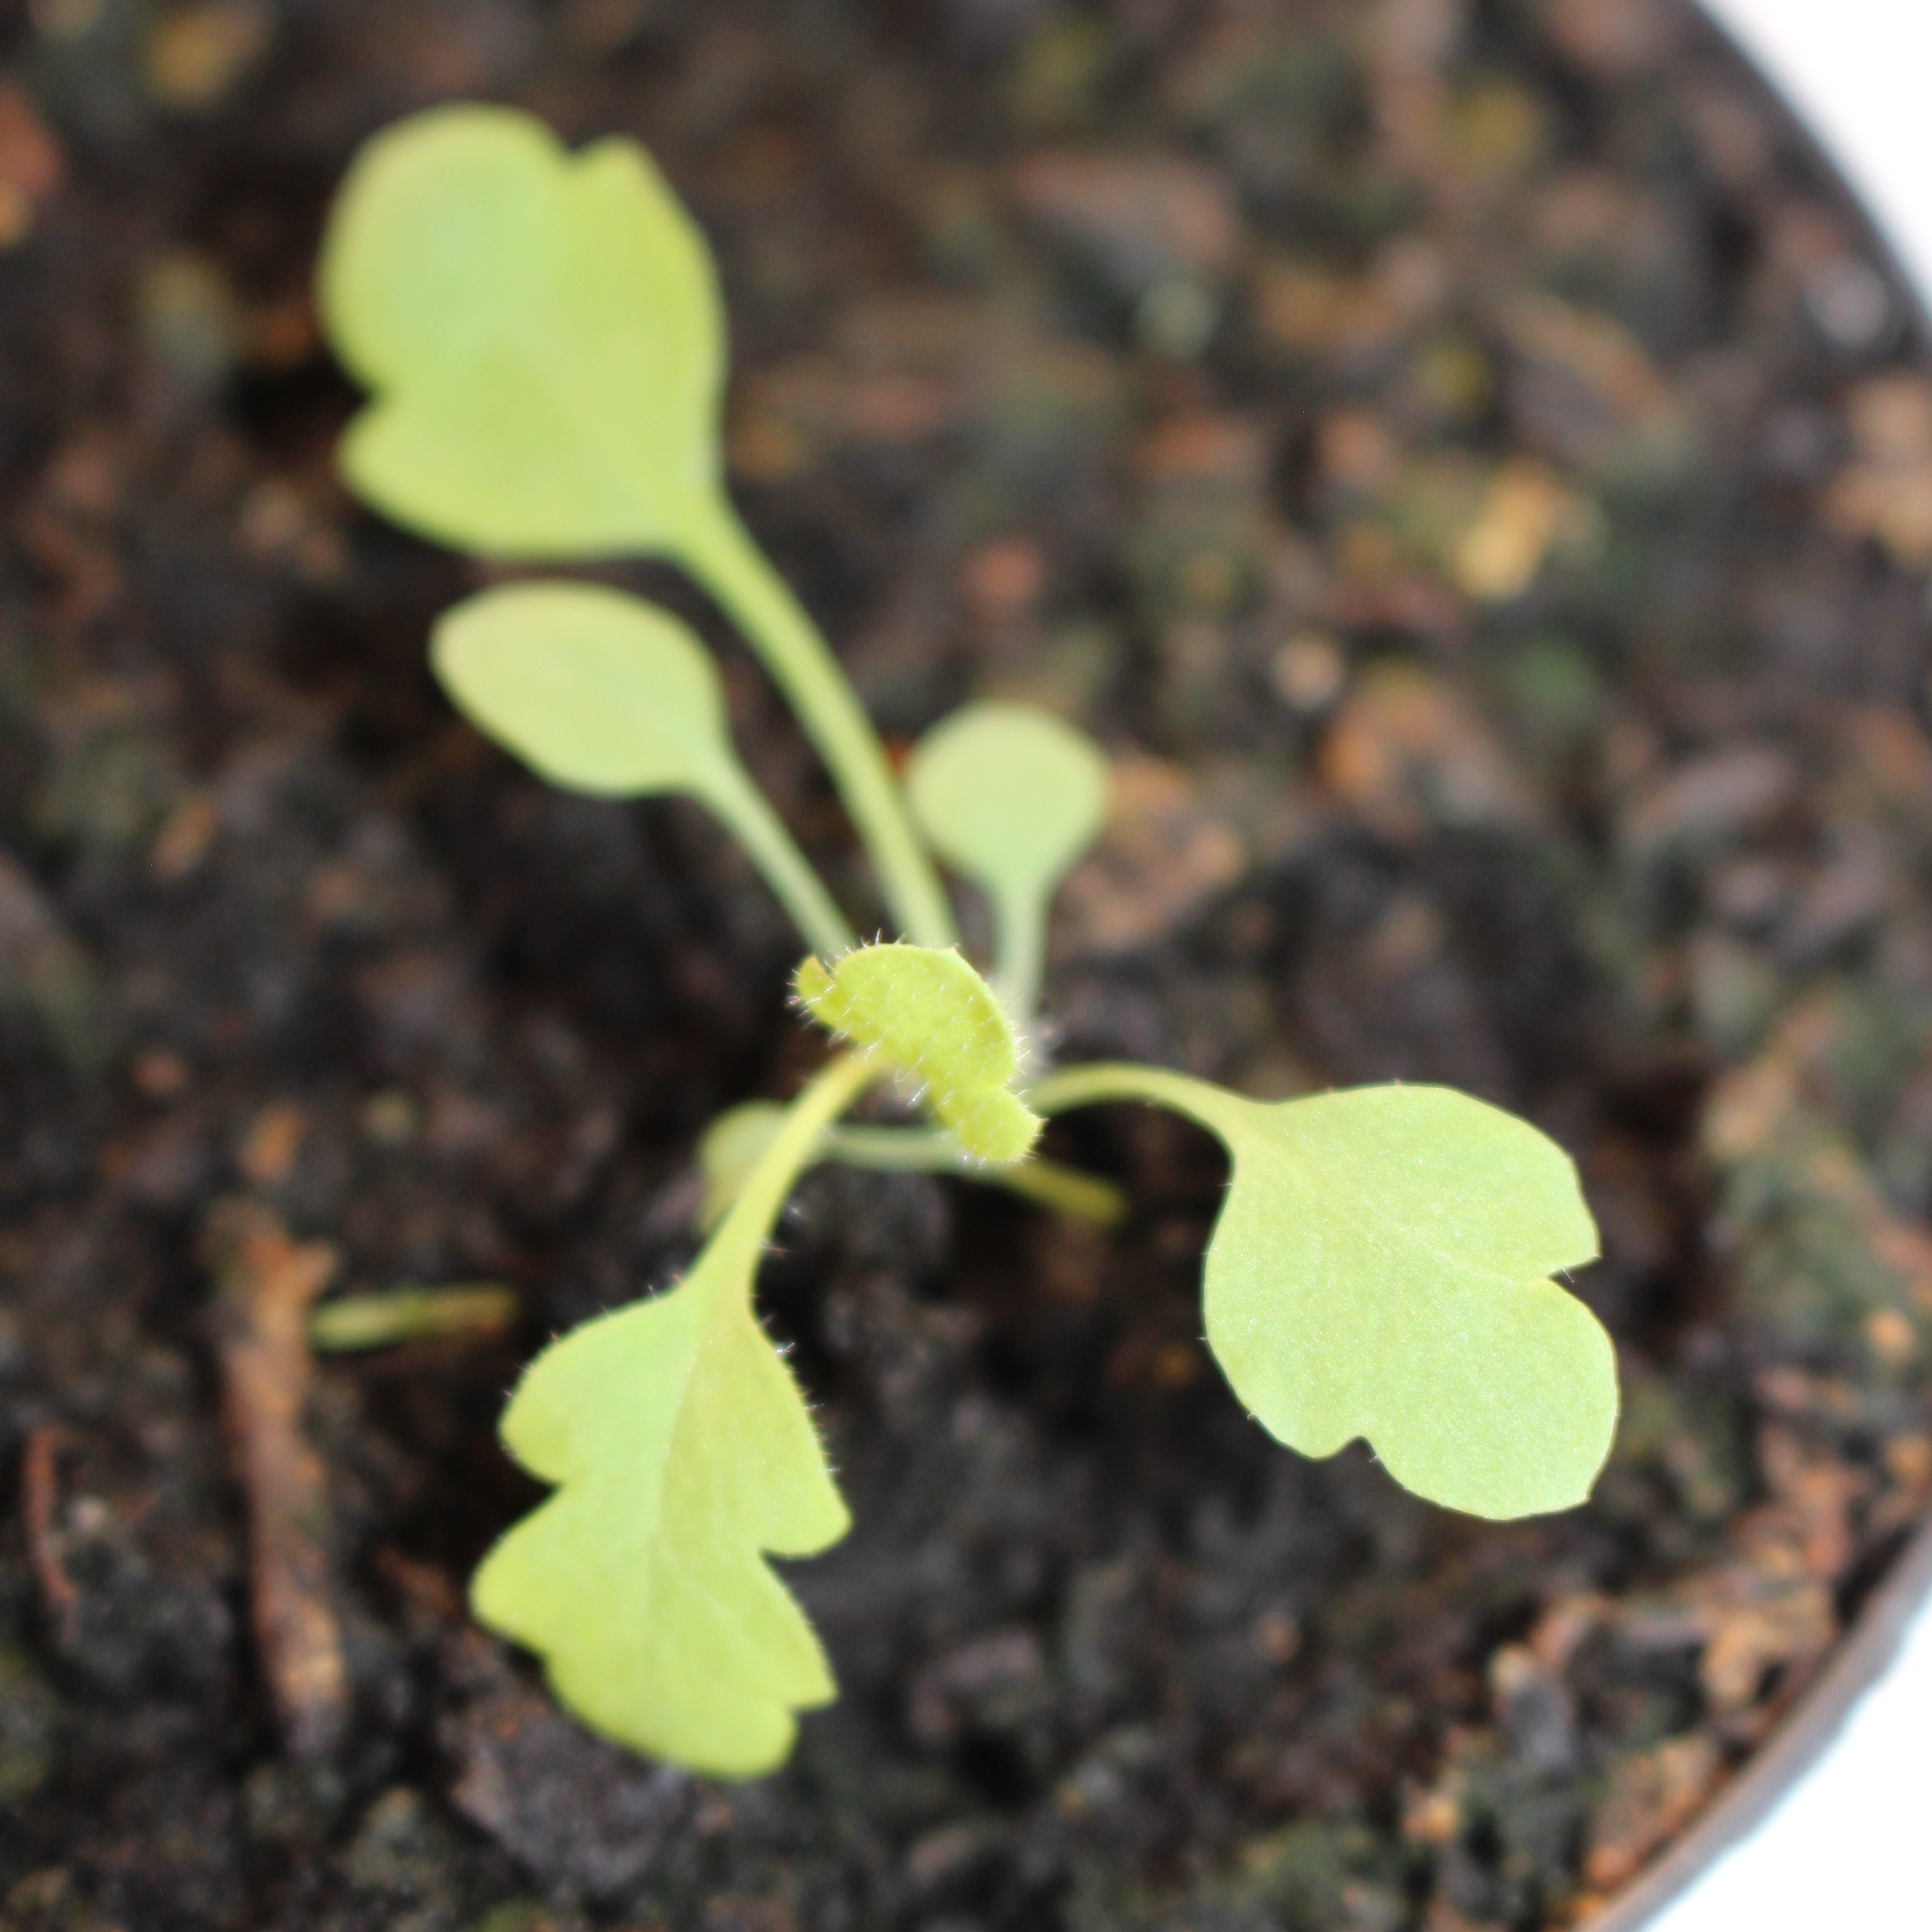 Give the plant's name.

Papaver rhoeas
